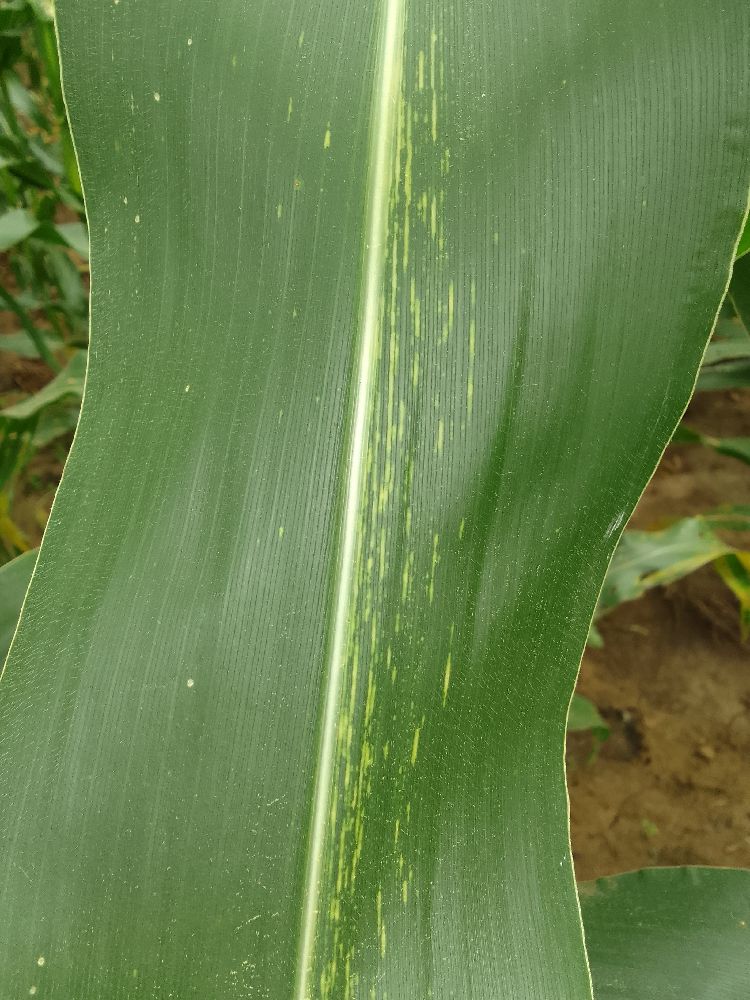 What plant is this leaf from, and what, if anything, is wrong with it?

maize, maize streak virus
